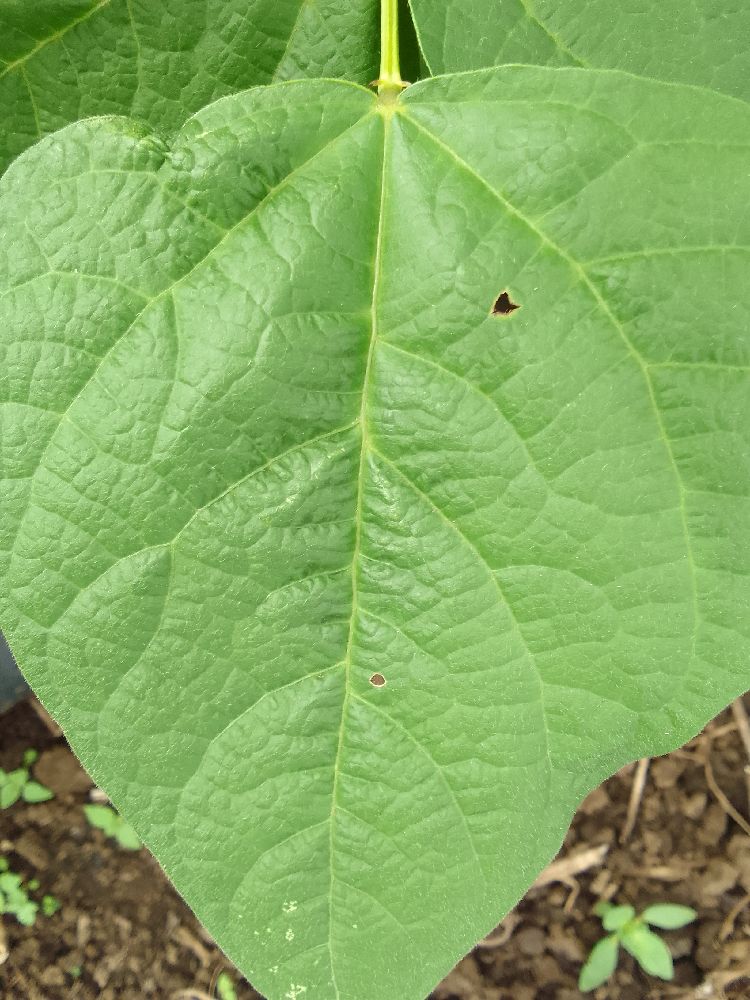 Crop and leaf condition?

common bean, healthy
